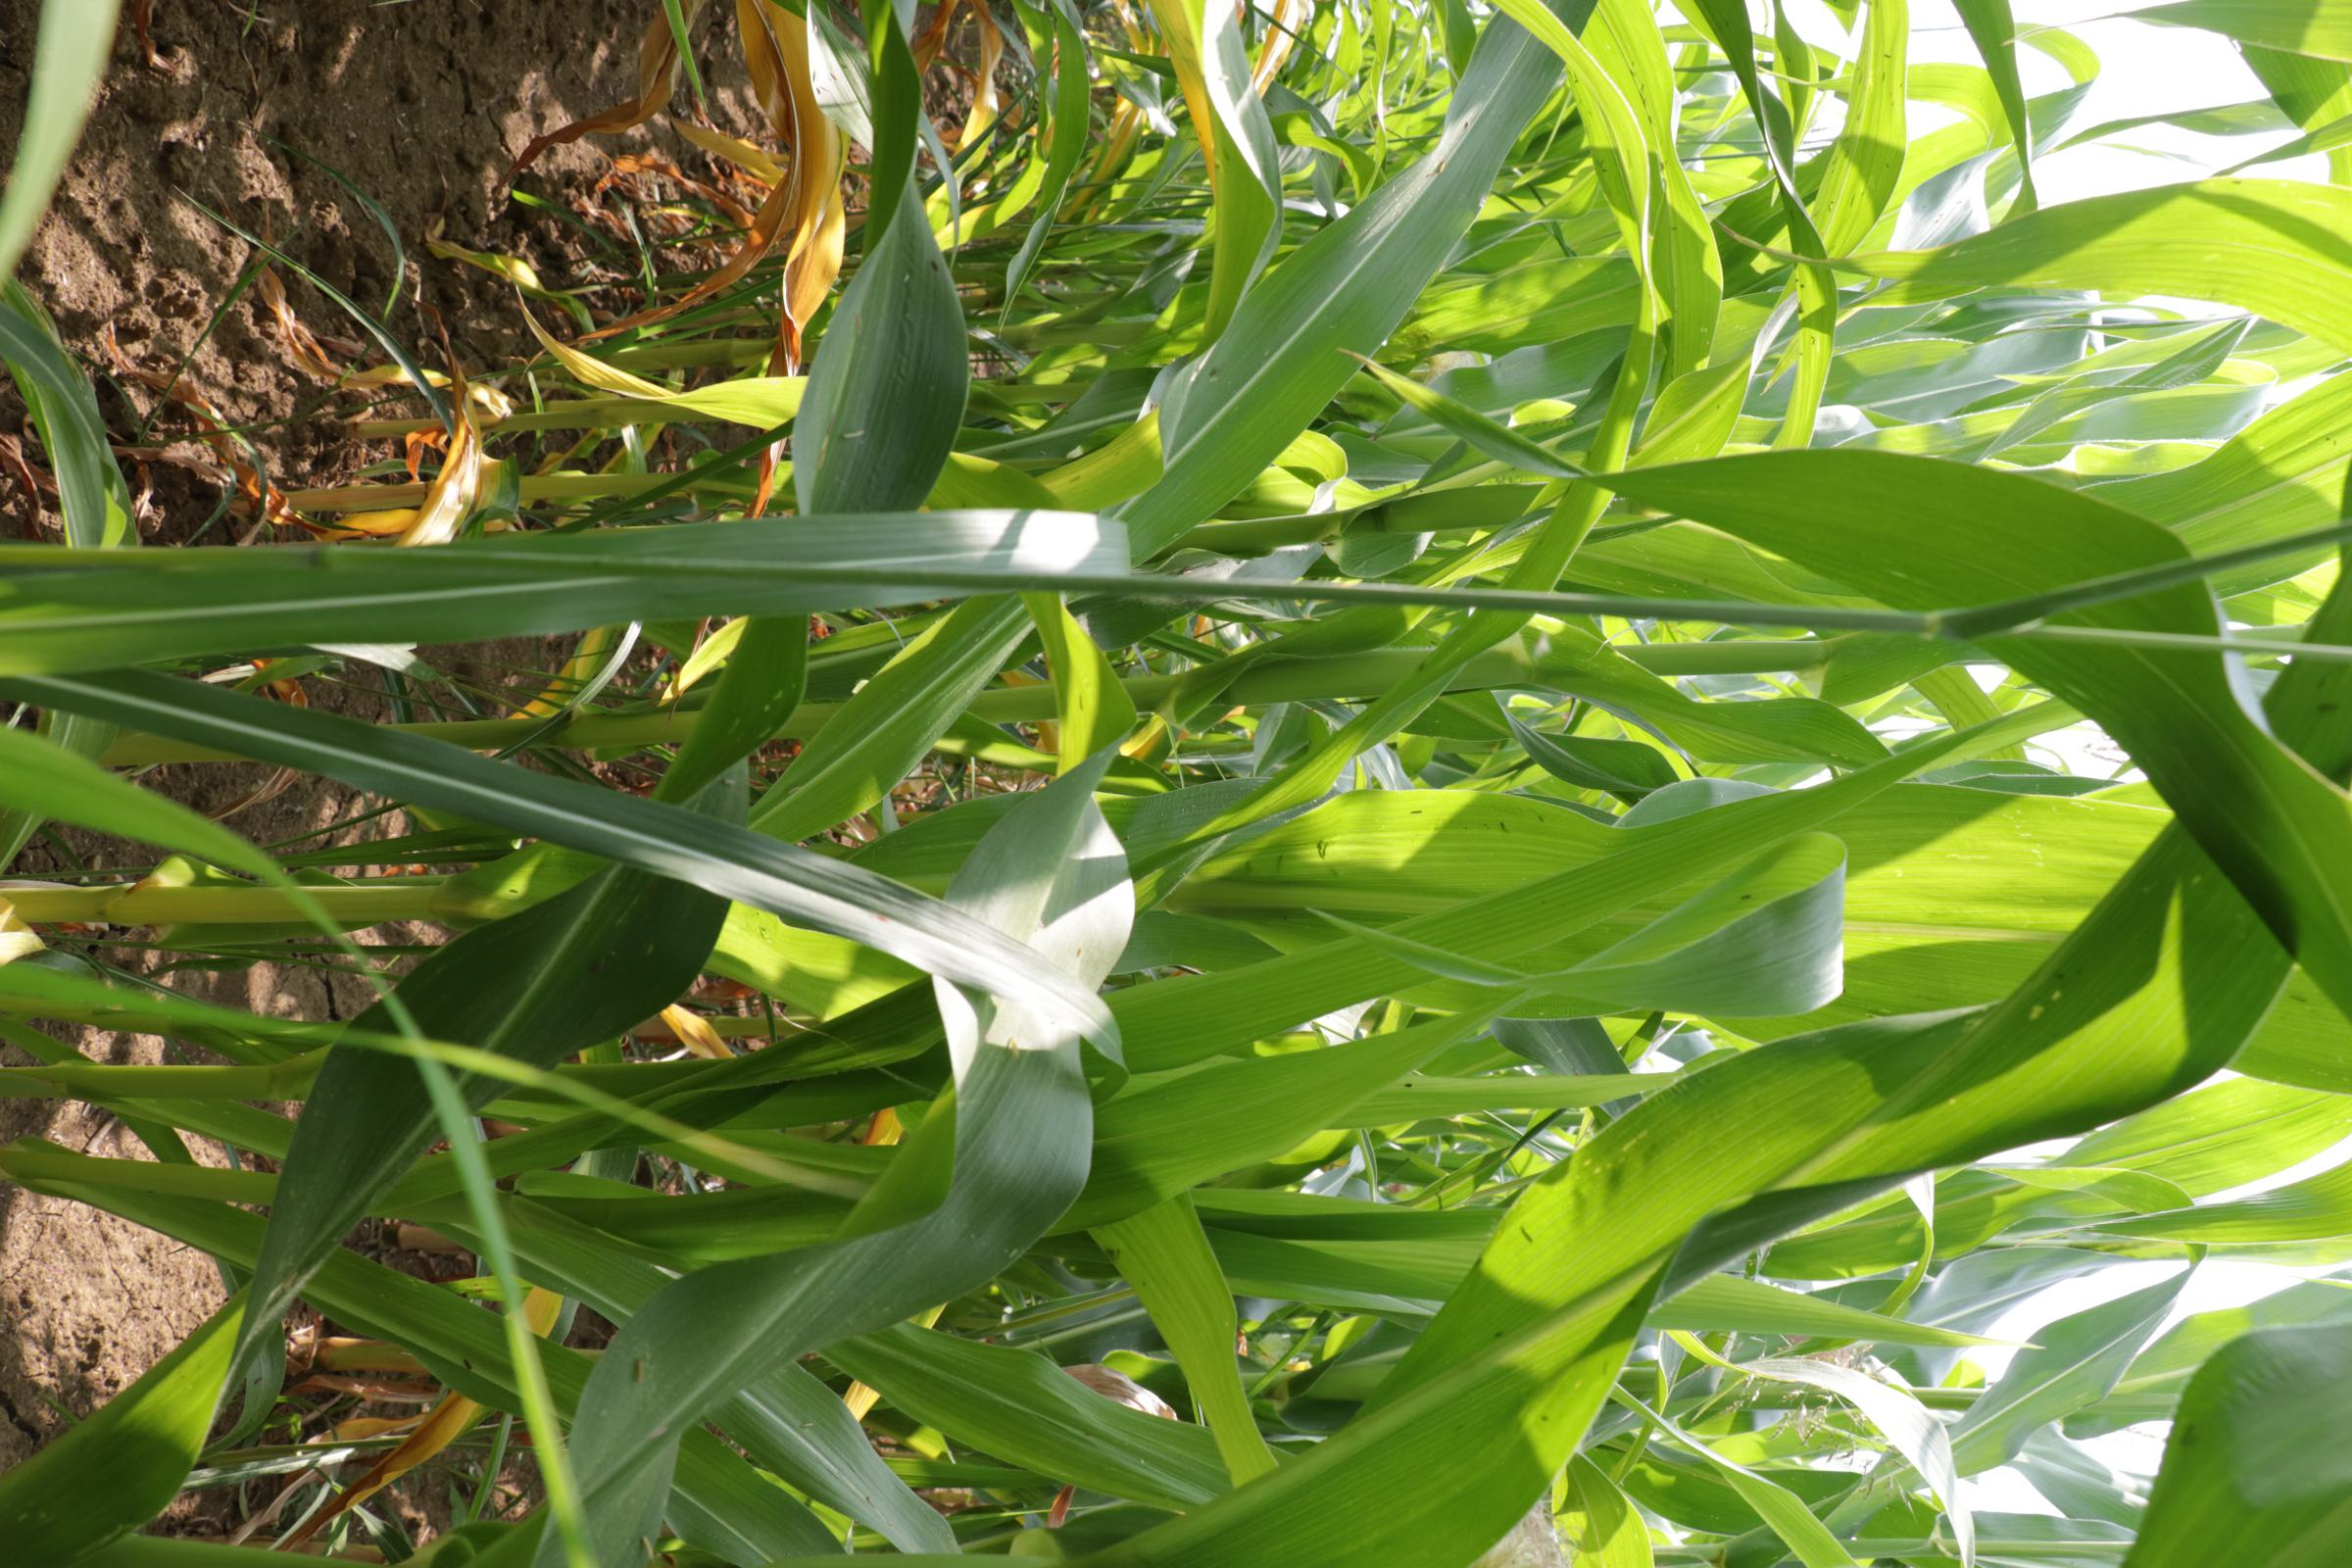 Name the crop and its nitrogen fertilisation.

maize, no added nitrogen
